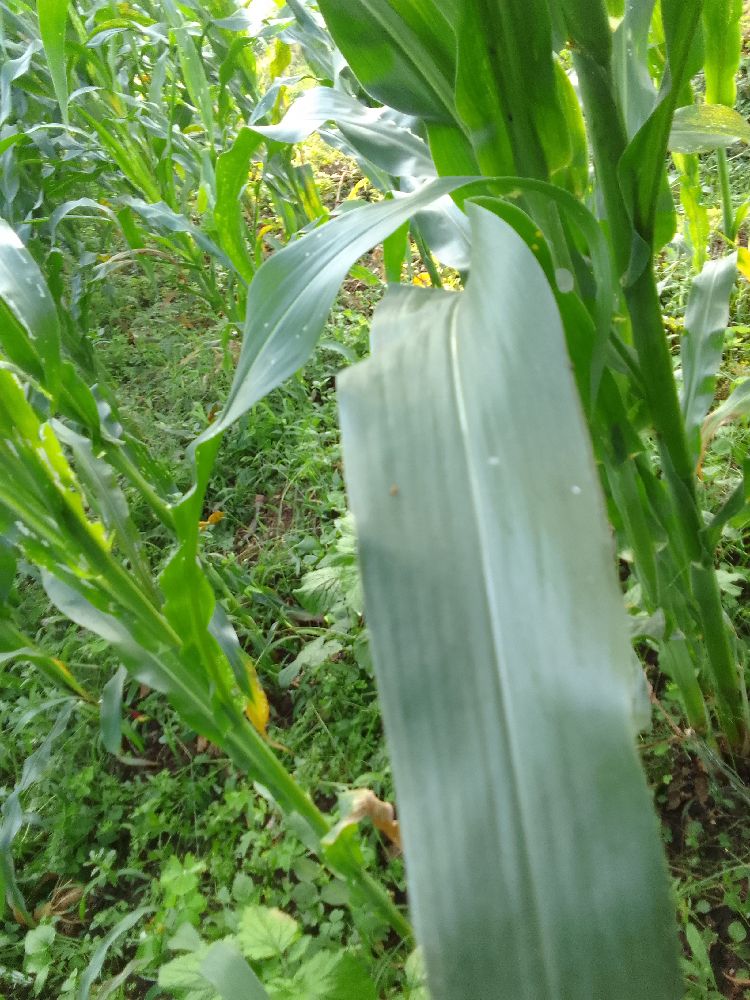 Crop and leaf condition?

maize, healthy
